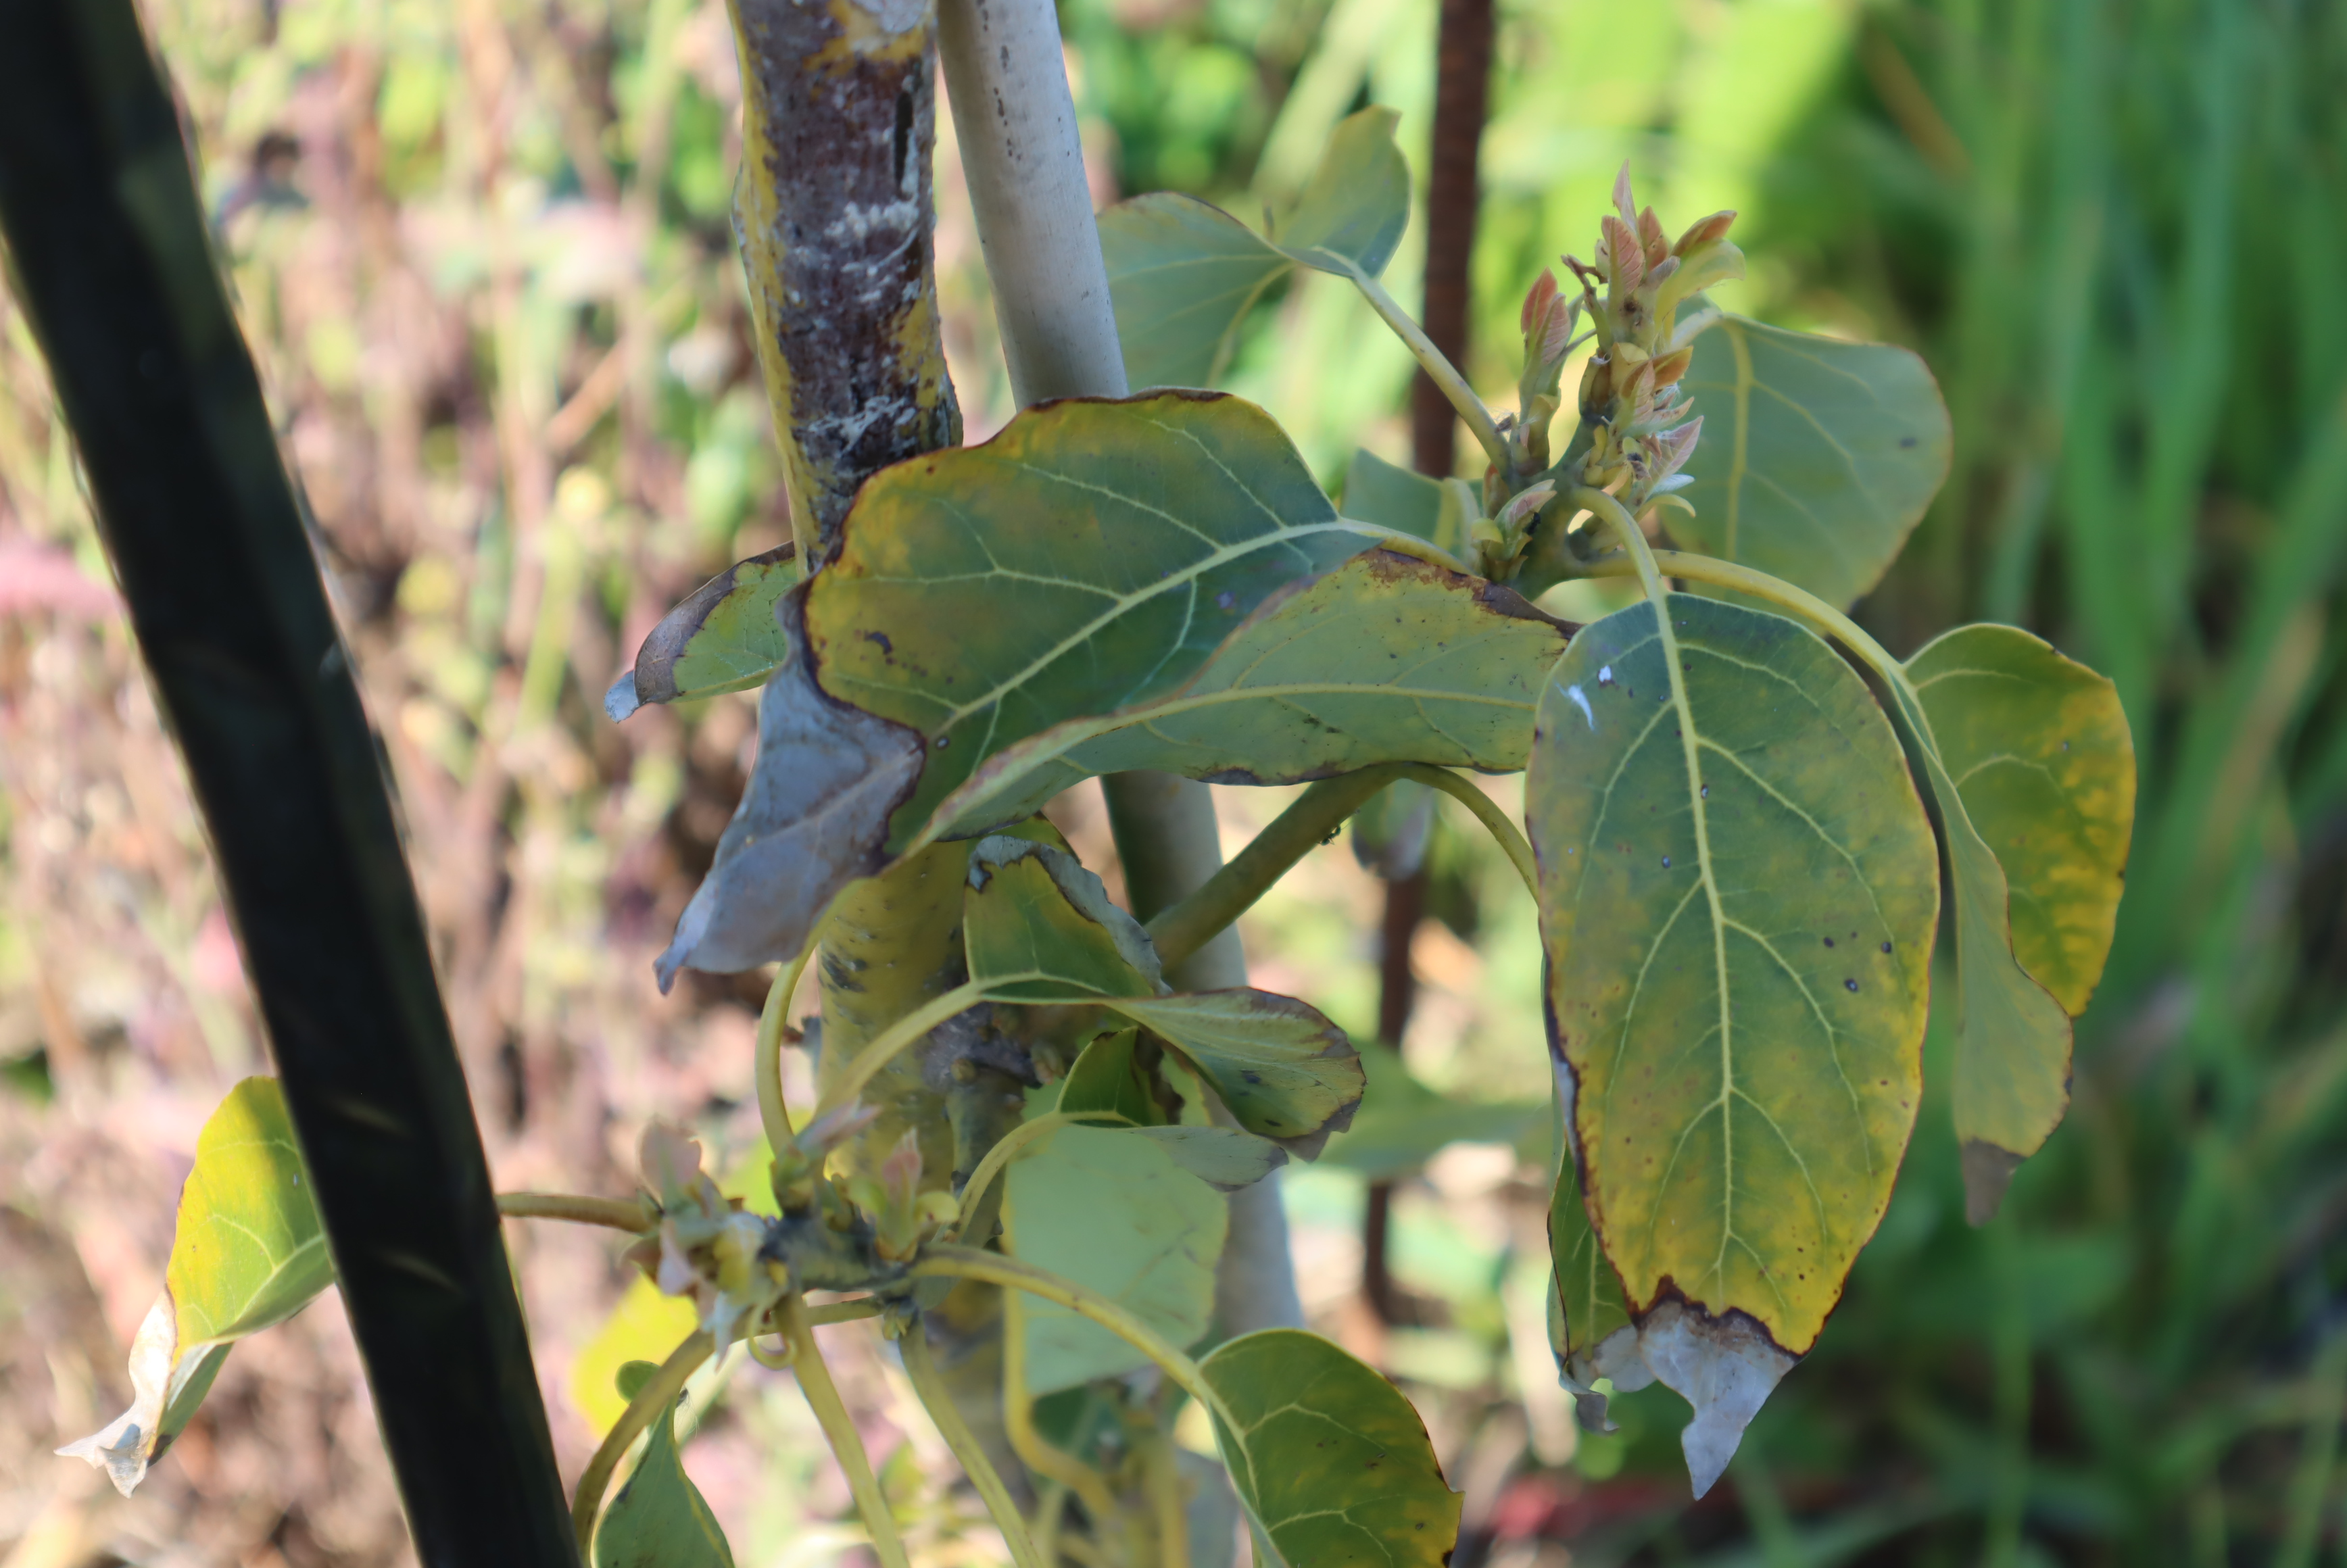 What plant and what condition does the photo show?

avocado, alternaria, frost damage, unknown
